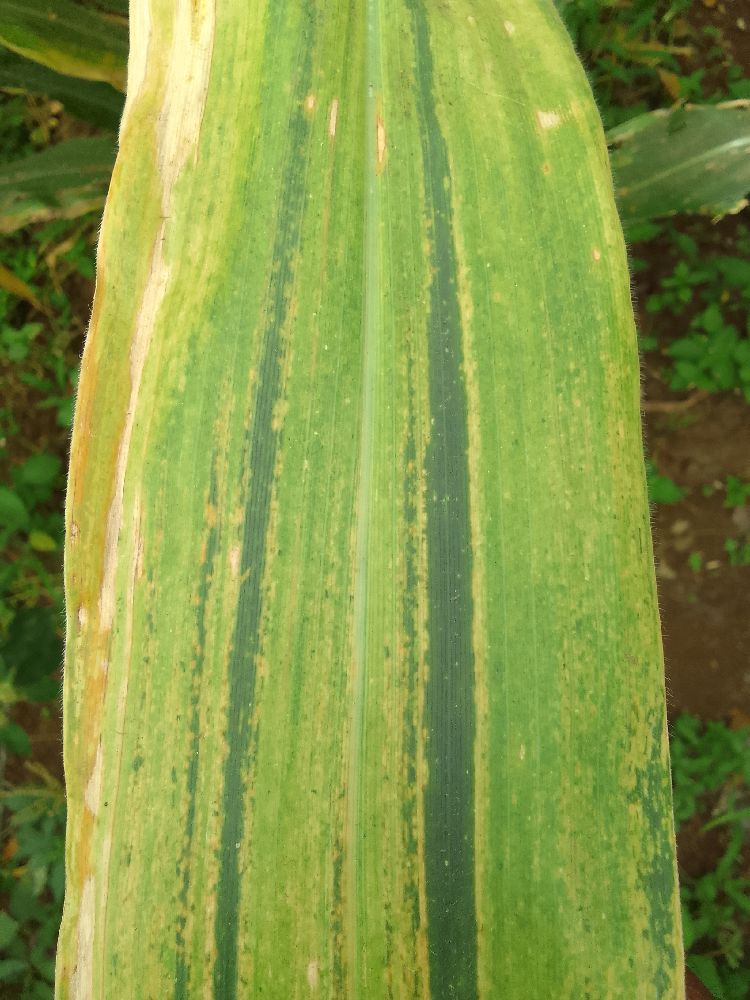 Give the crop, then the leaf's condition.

maize, maize lethal necrosis
